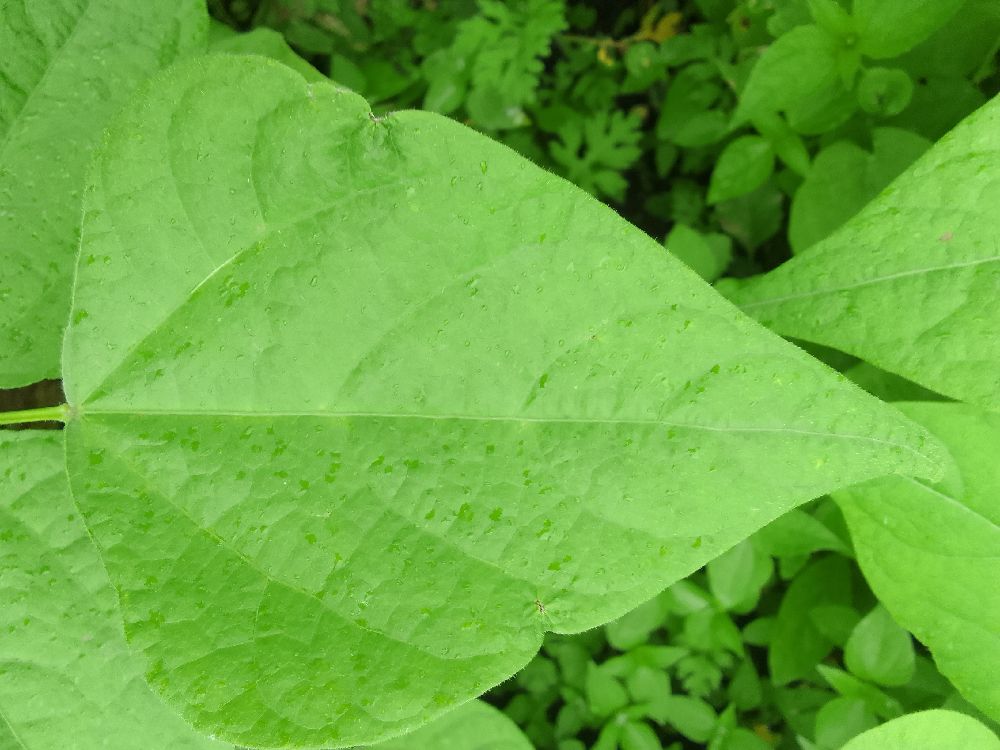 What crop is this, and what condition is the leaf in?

common bean, healthy
